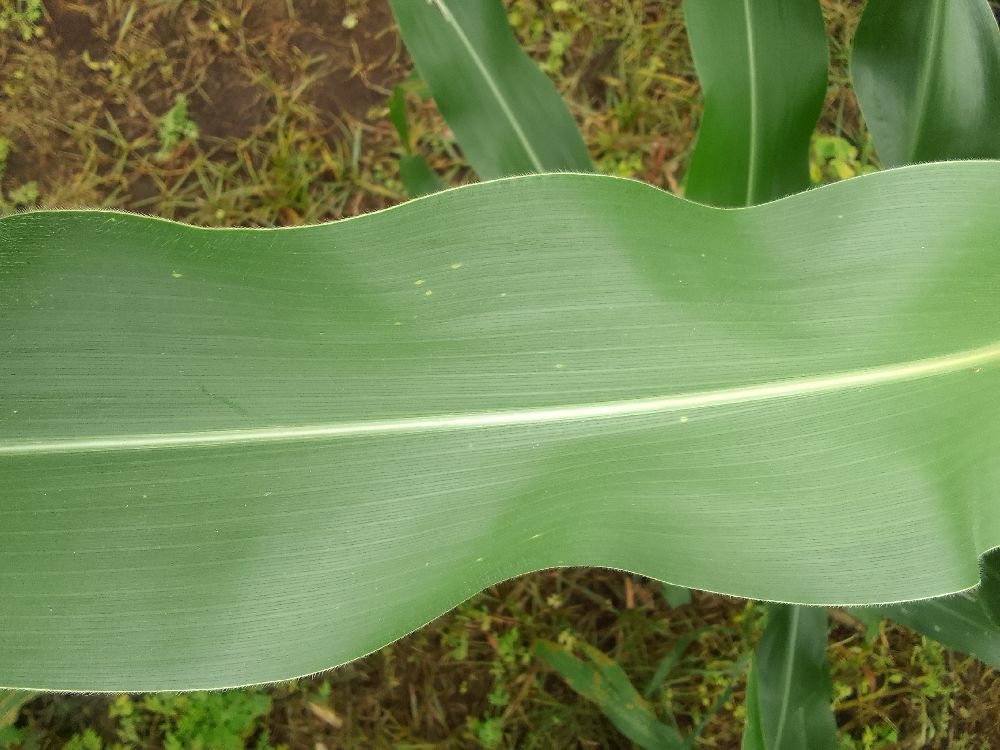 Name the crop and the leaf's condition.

maize, healthy
